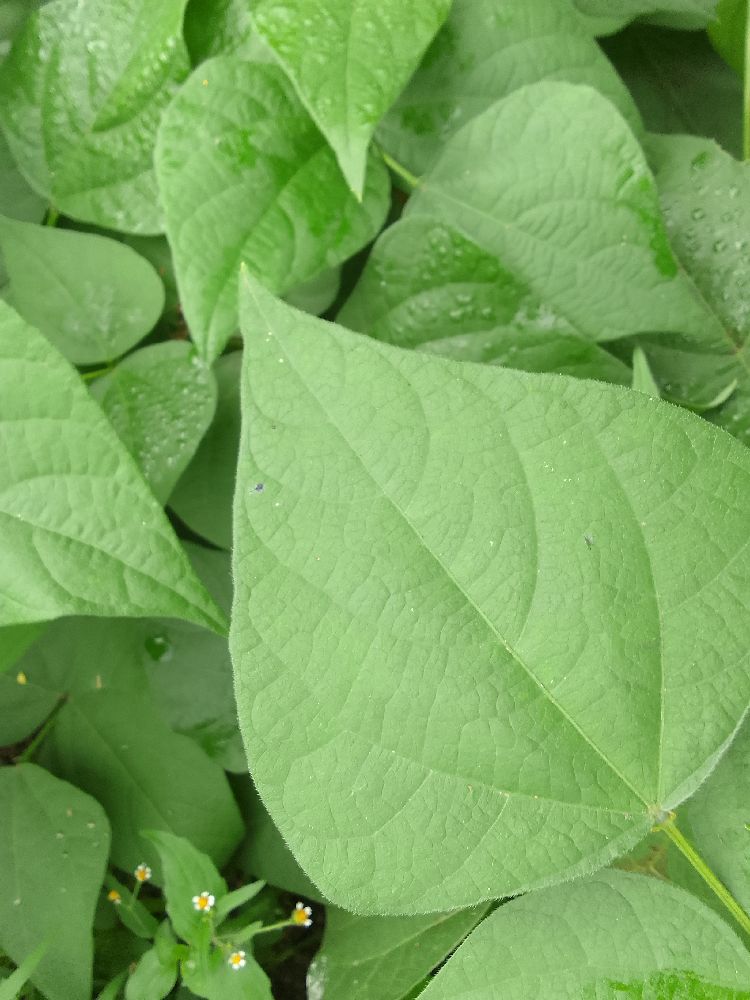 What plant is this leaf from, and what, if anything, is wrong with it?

common bean, healthy
